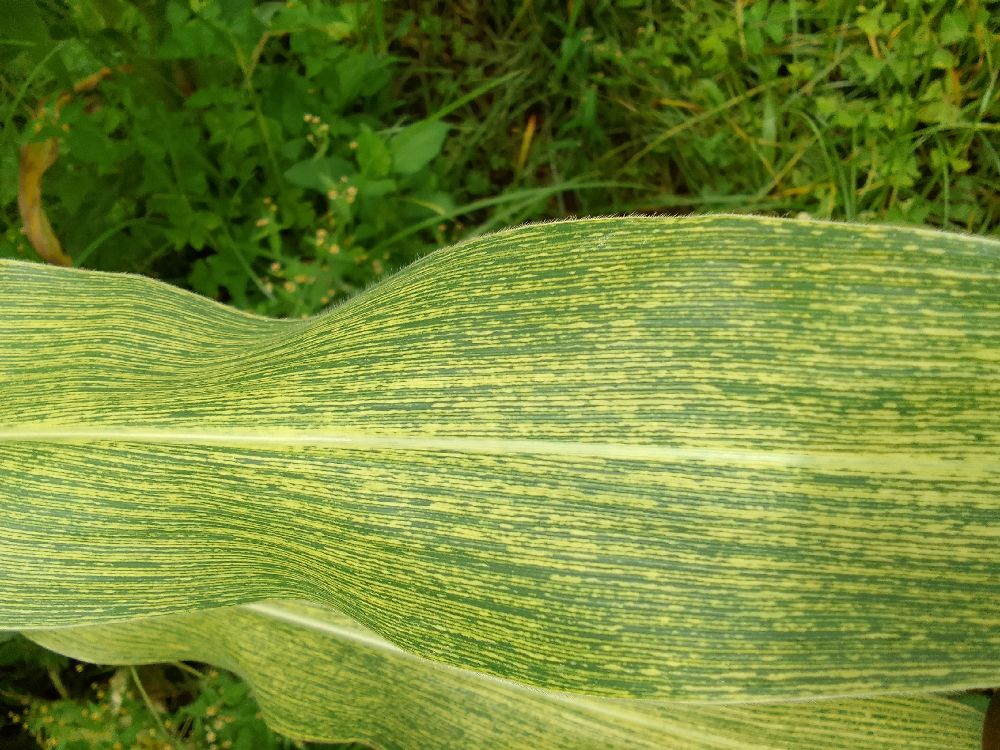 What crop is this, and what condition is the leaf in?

maize, maize streak virus
